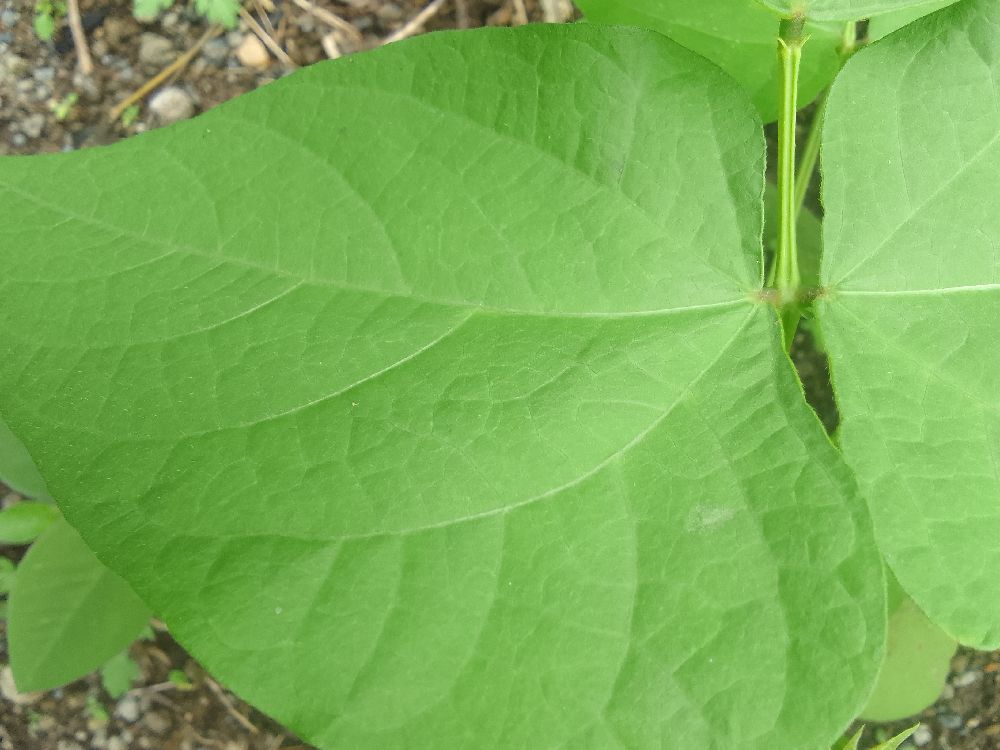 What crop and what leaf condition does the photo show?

common bean, healthy
